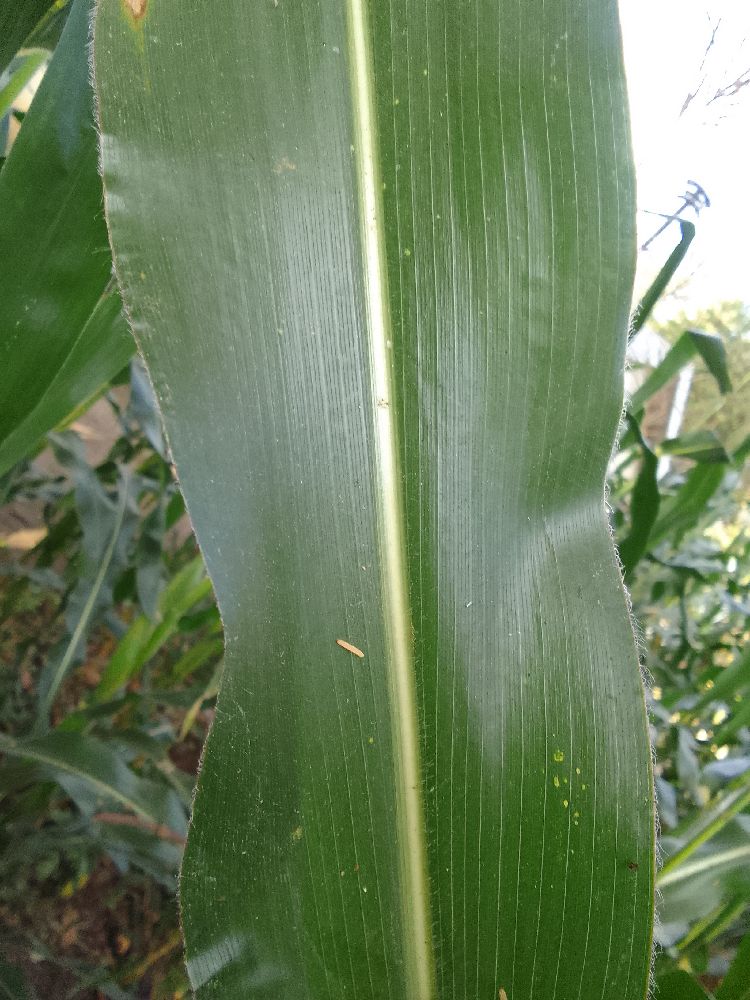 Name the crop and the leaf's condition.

maize, healthy
